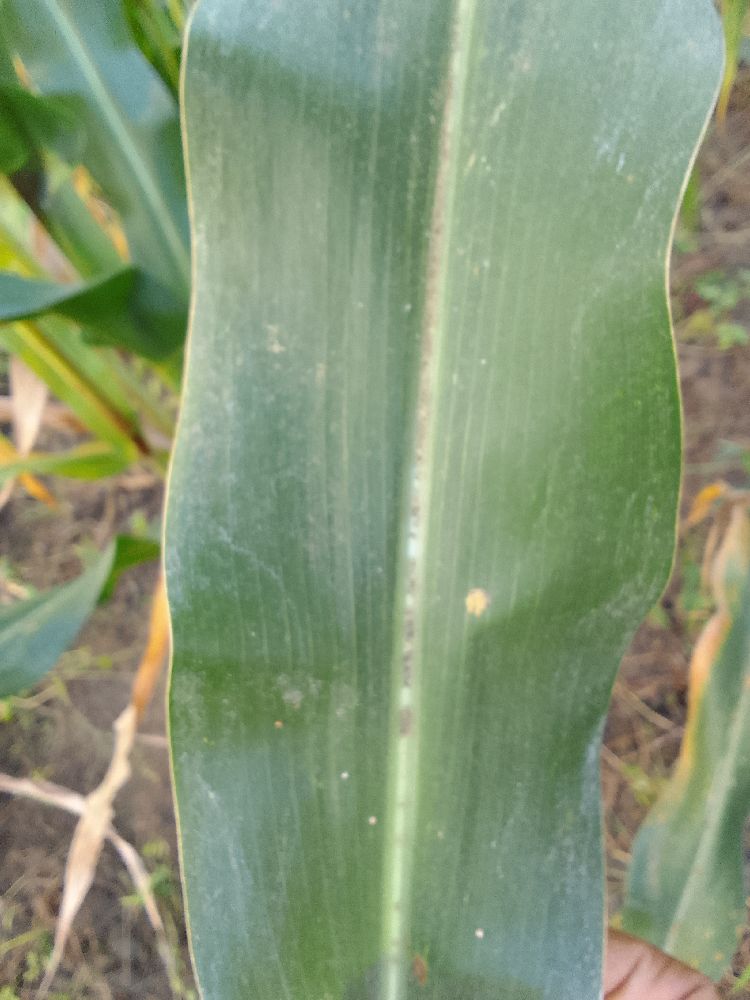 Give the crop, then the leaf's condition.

maize, healthy
